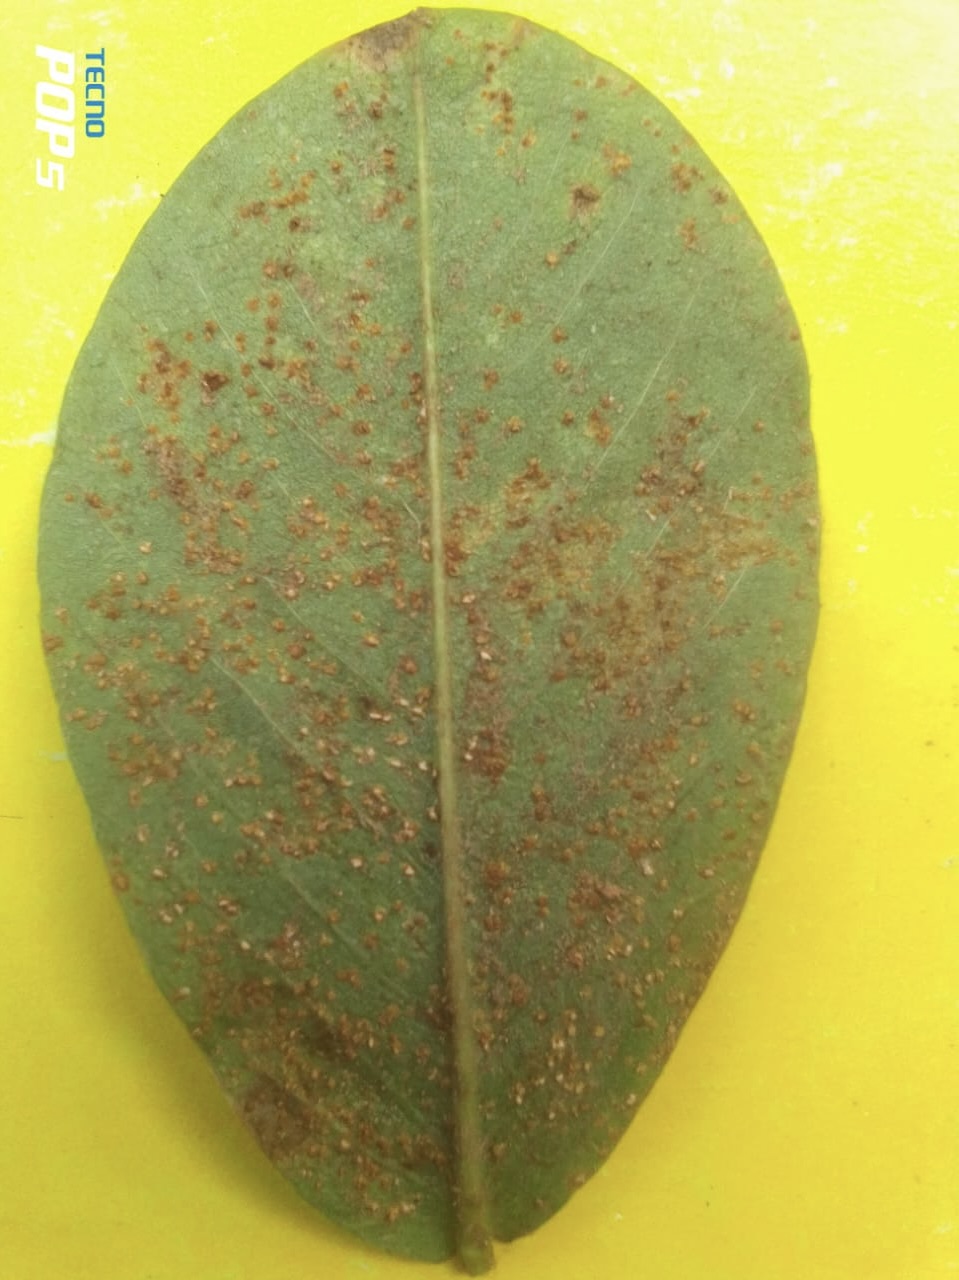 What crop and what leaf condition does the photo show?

peanut, puccinia arachidis
